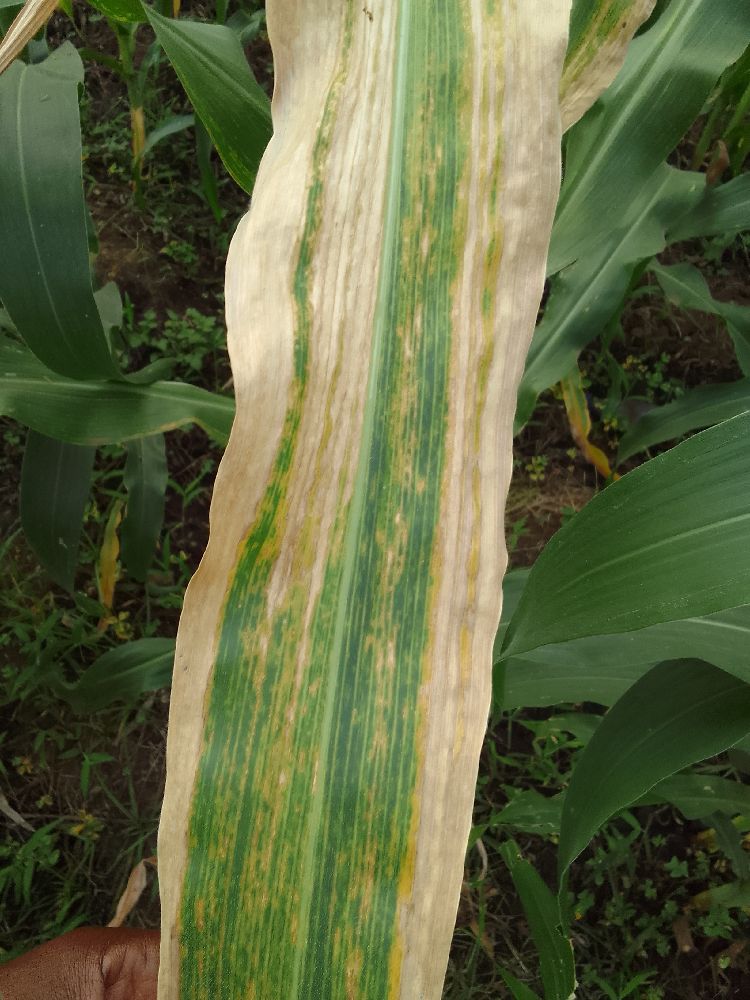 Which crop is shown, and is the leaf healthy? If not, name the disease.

maize, maize lethal necrosis
